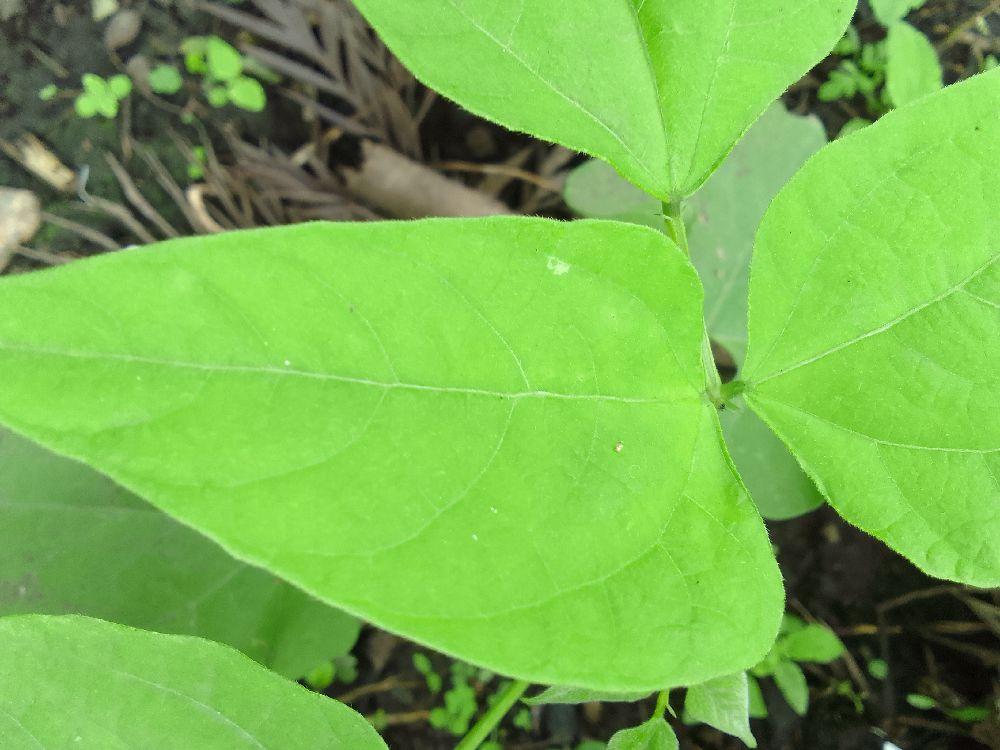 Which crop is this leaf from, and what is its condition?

common bean, healthy
